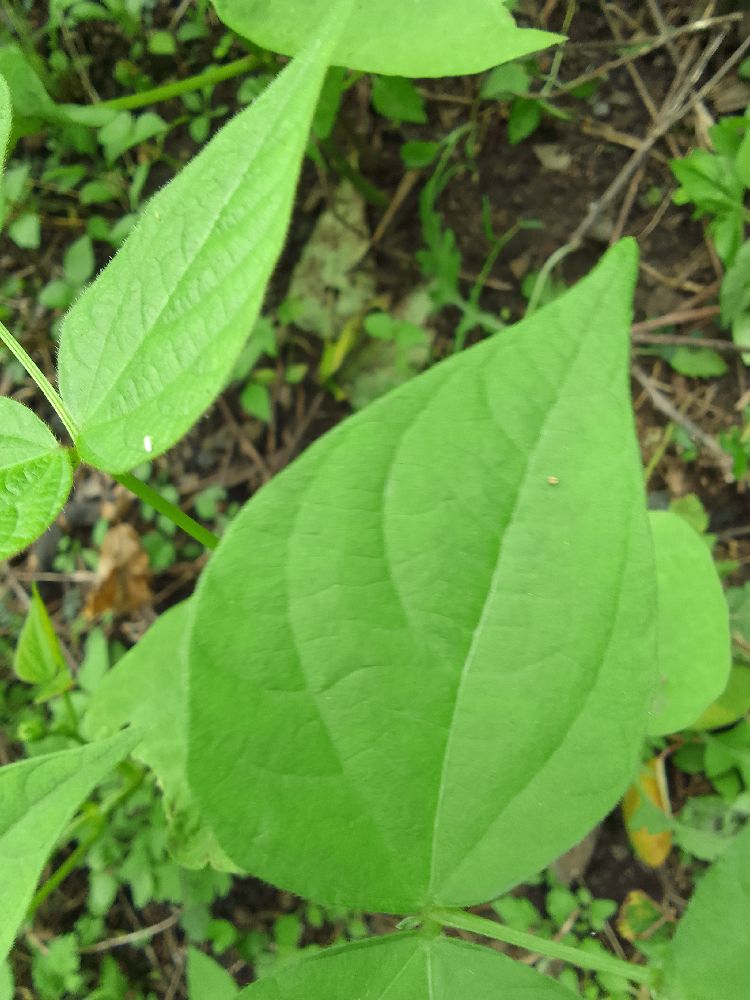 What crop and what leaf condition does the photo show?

common bean, healthy
